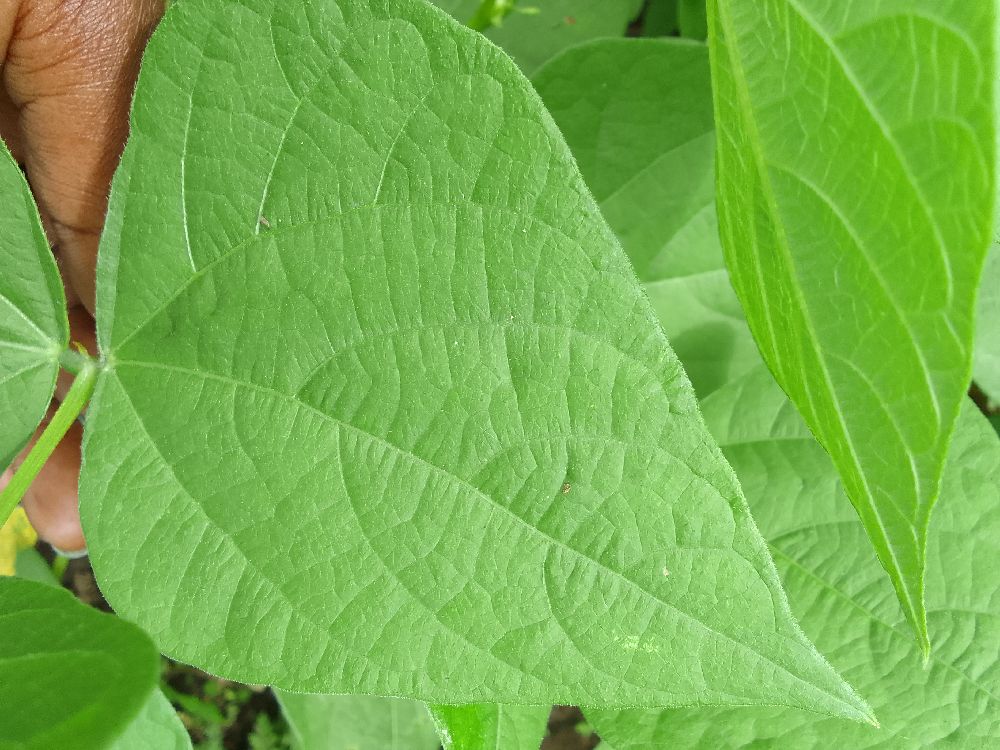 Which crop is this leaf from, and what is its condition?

common bean, healthy
